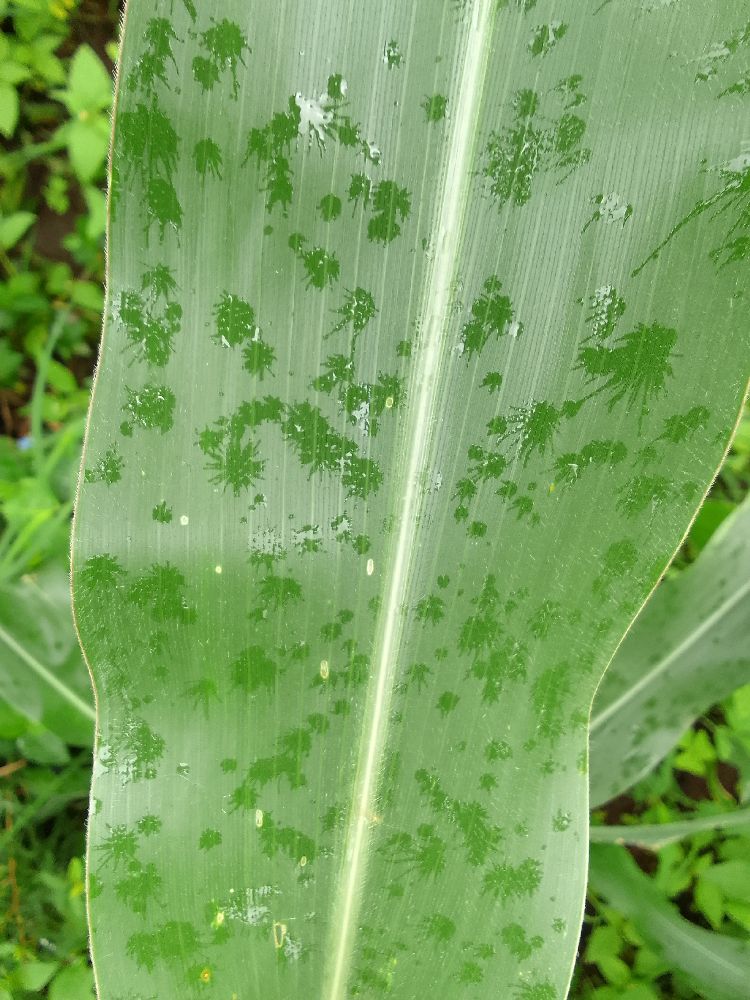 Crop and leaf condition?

maize, healthy
